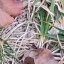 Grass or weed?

grass
